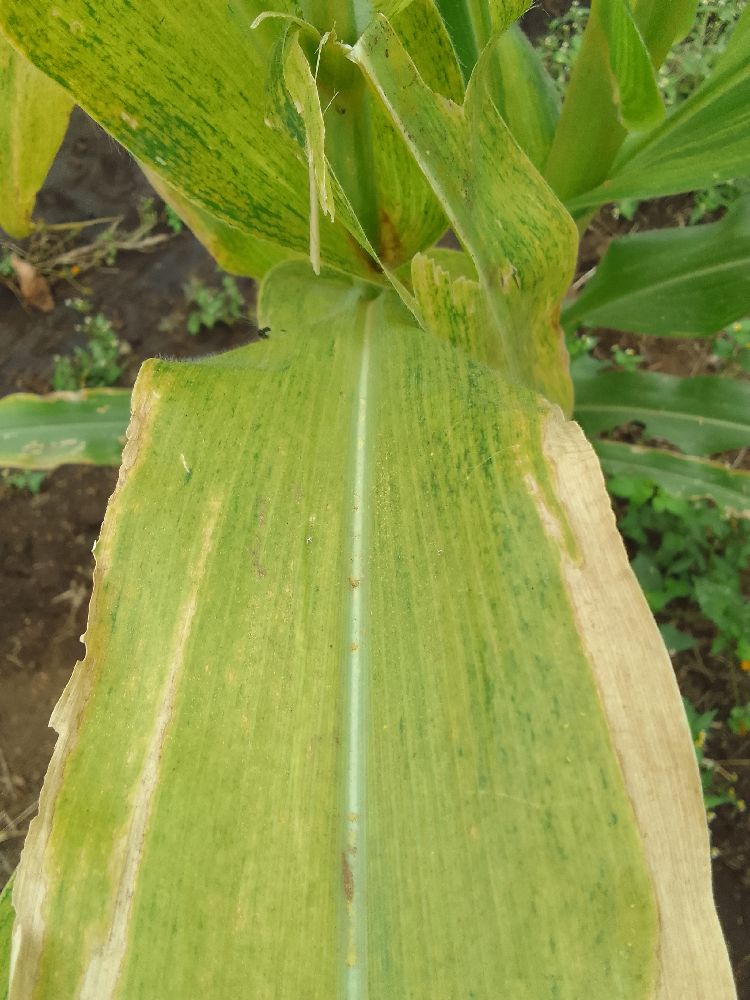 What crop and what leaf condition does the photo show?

maize, maize lethal necrosis
